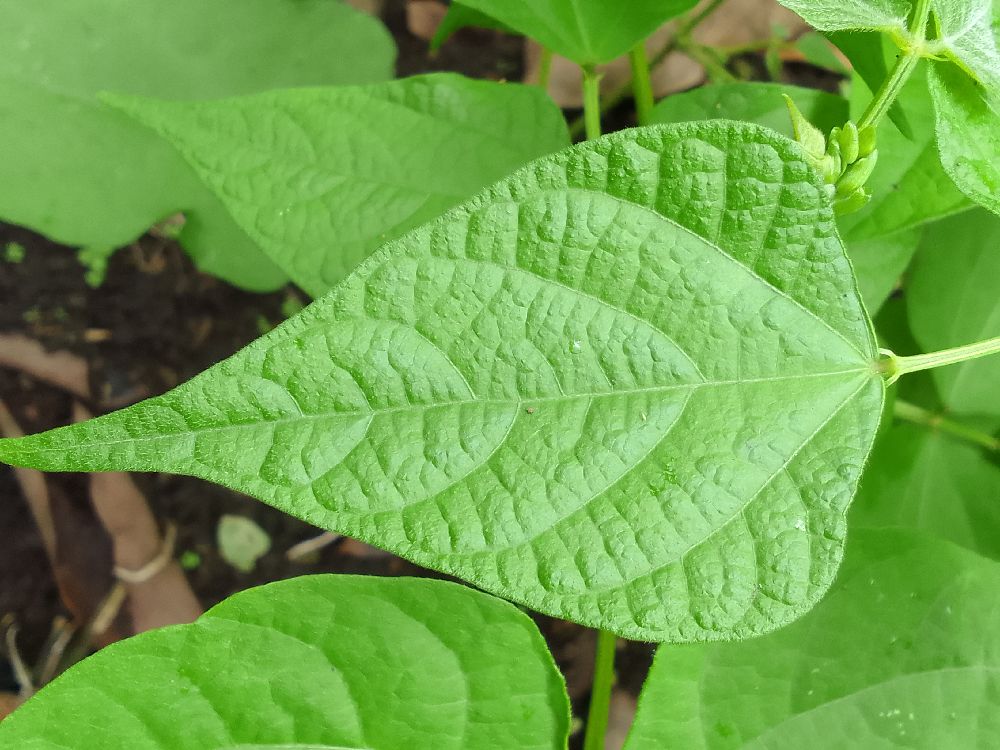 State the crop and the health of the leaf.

common bean, healthy
